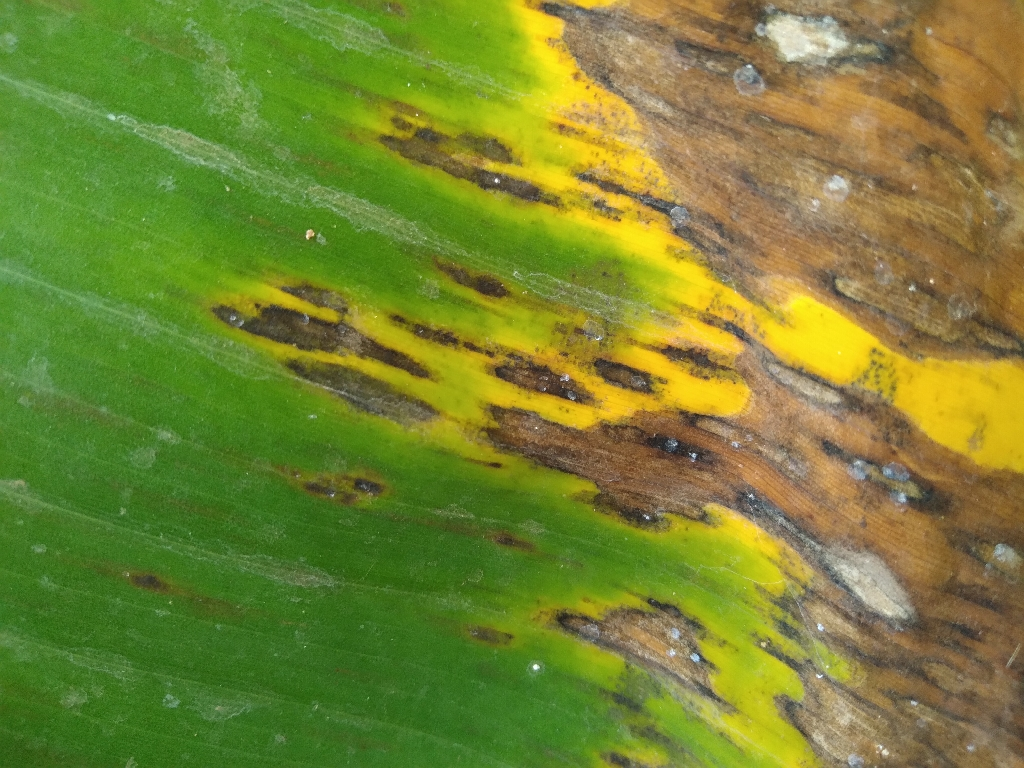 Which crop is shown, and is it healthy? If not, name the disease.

banana, black sigatoka
